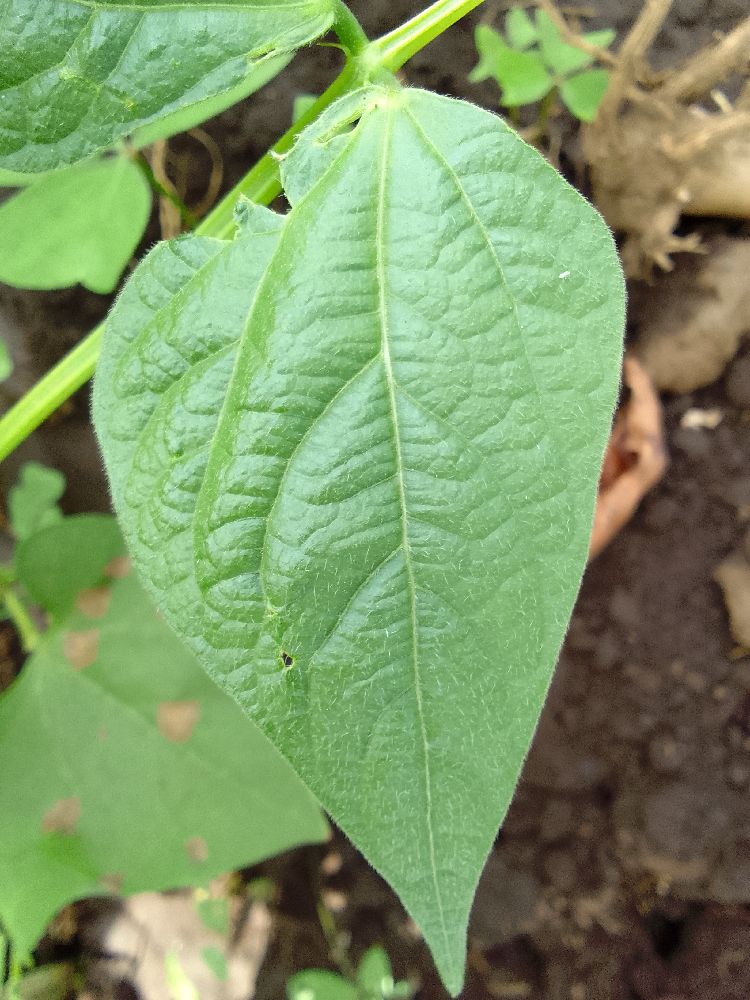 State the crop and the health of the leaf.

common bean, healthy
